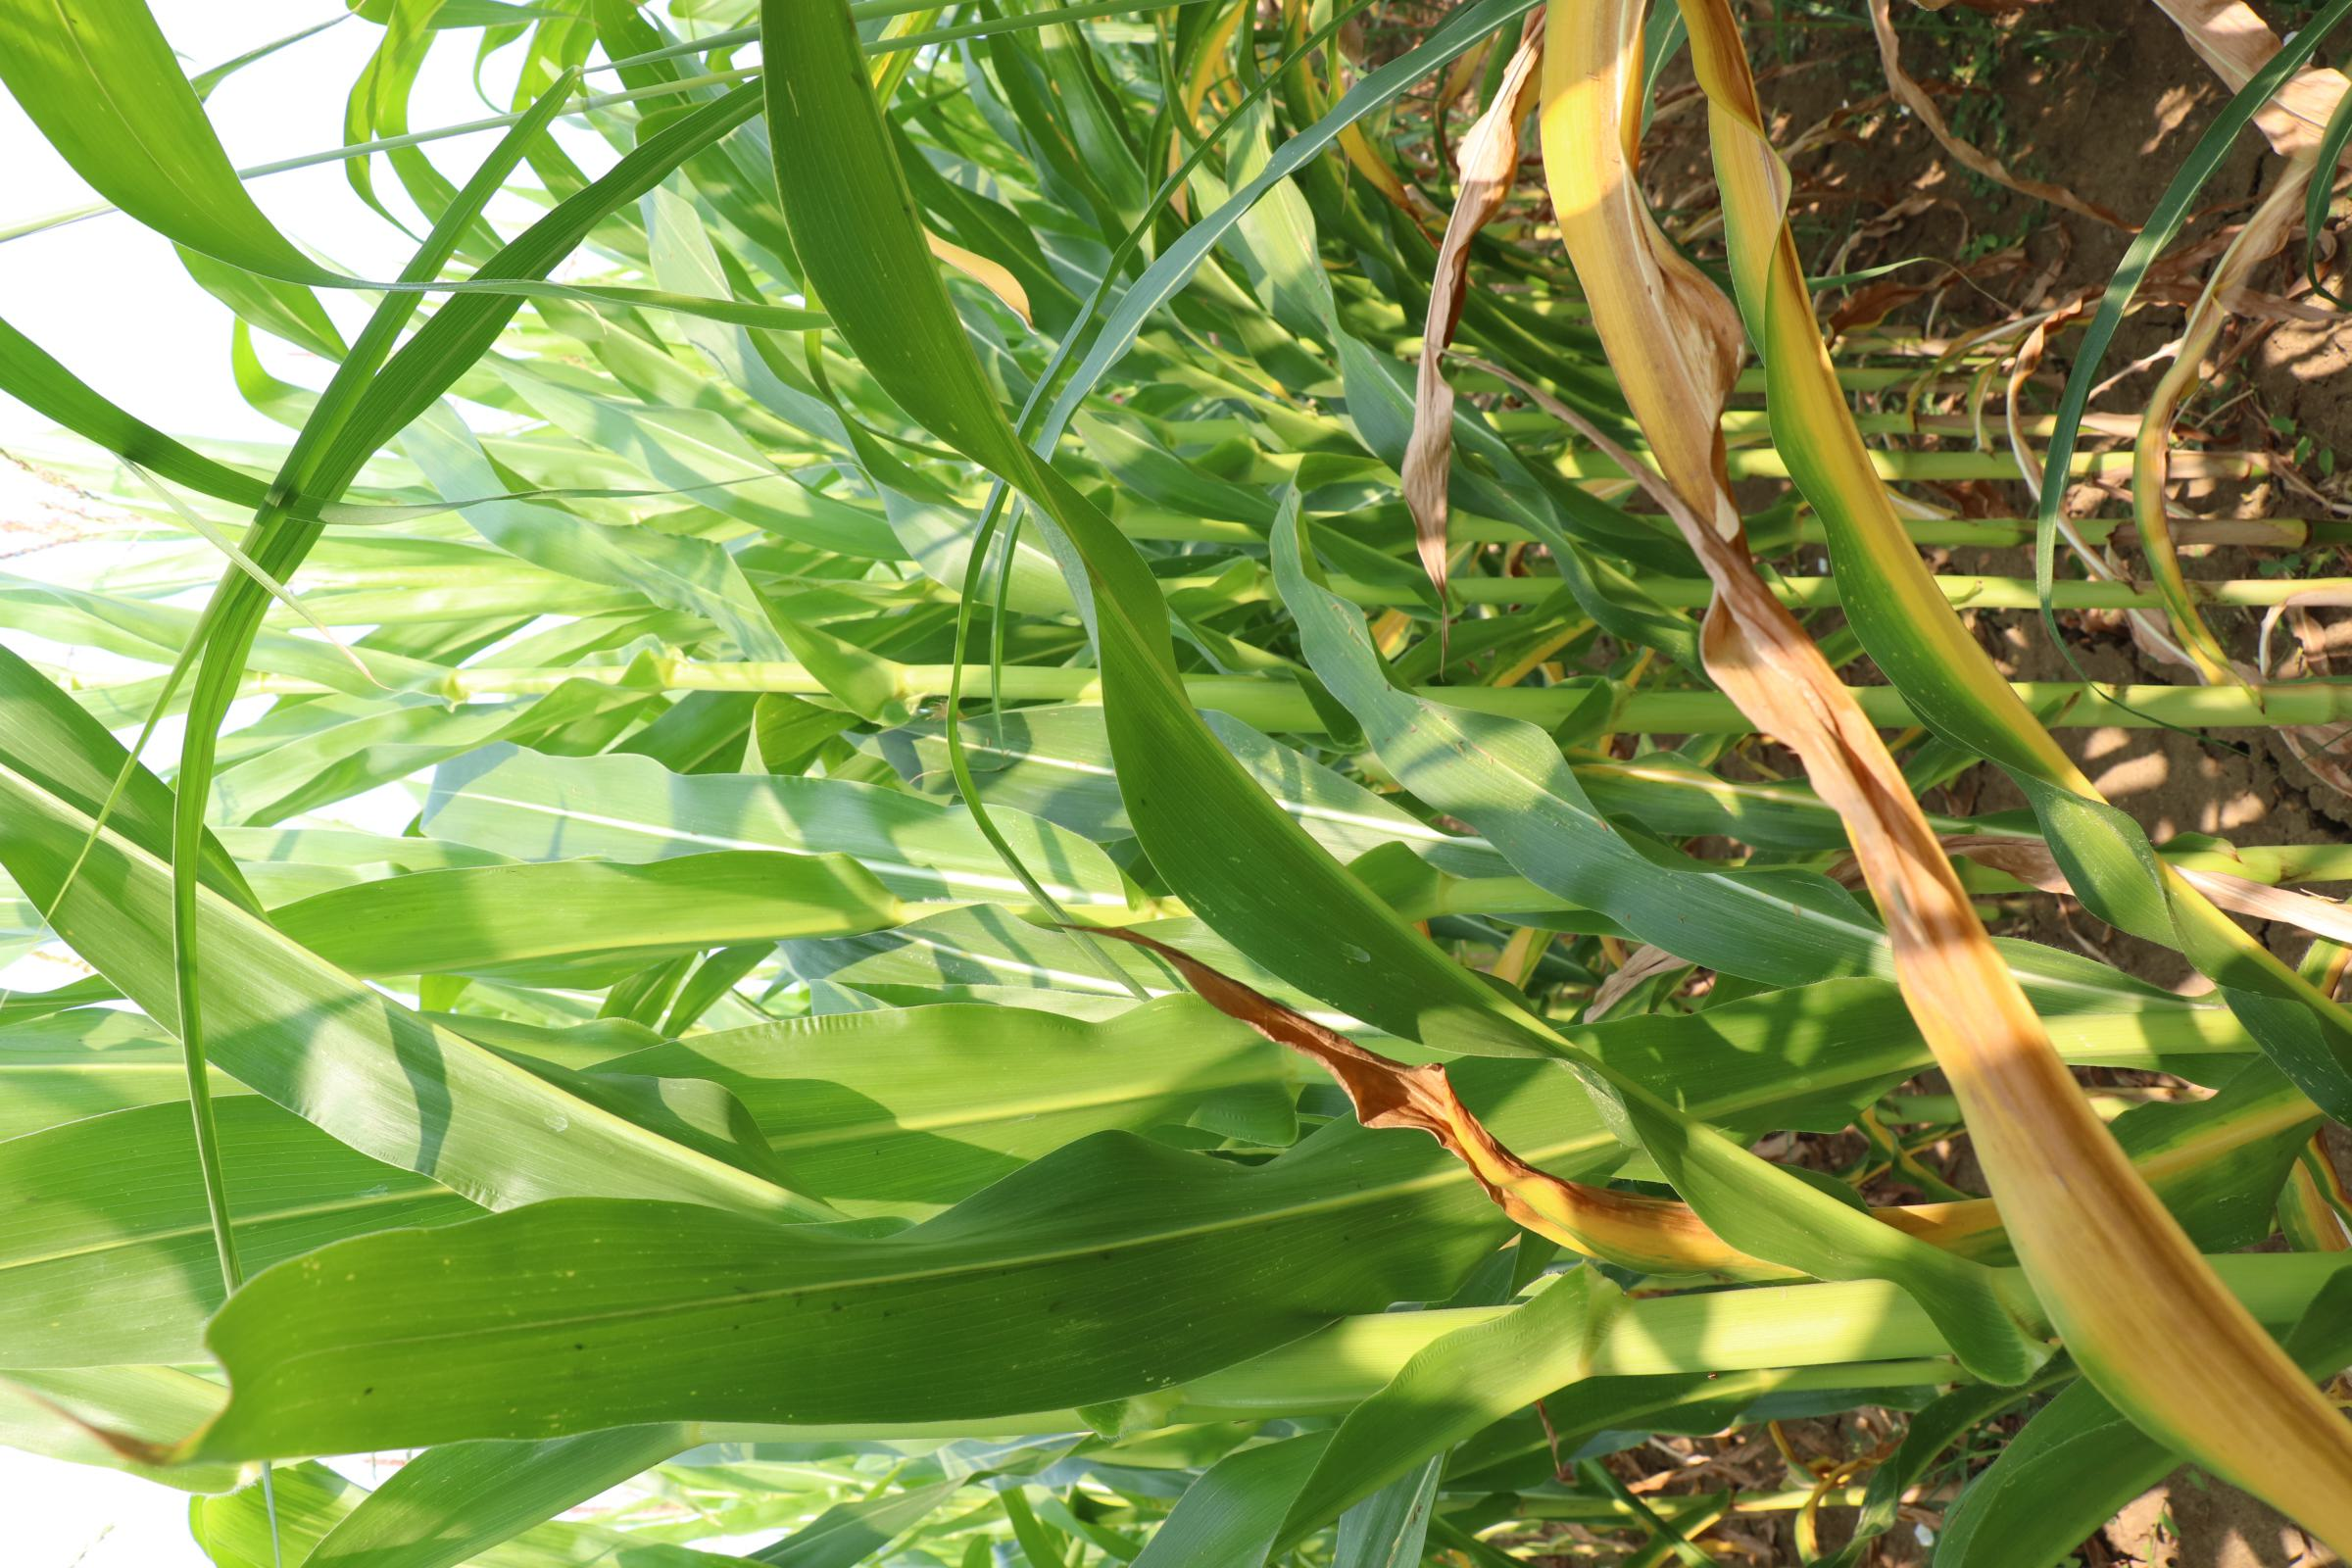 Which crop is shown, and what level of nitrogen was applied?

maize, no added nitrogen
